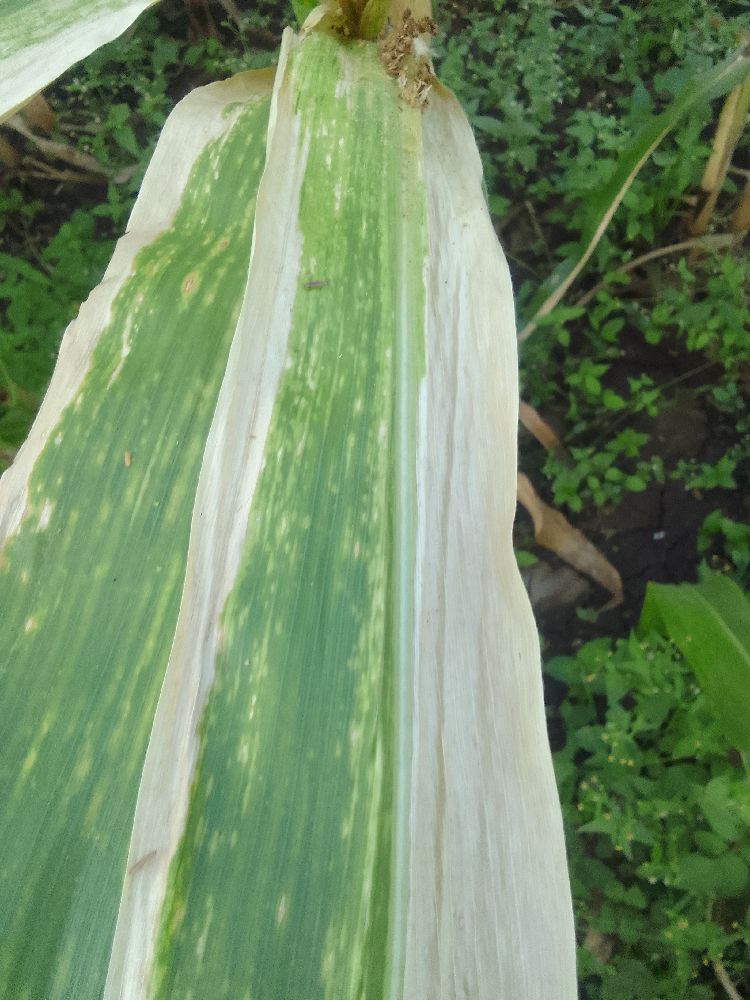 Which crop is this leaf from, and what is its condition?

maize, maize lethal necrosis
